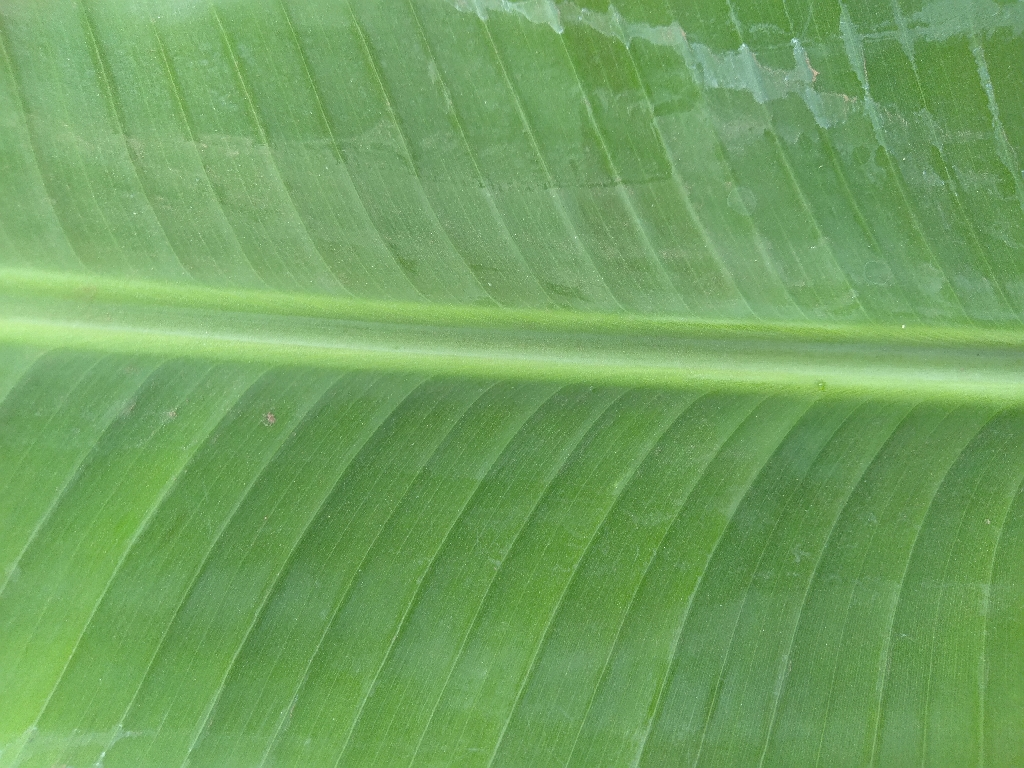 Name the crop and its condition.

banana, healthy
